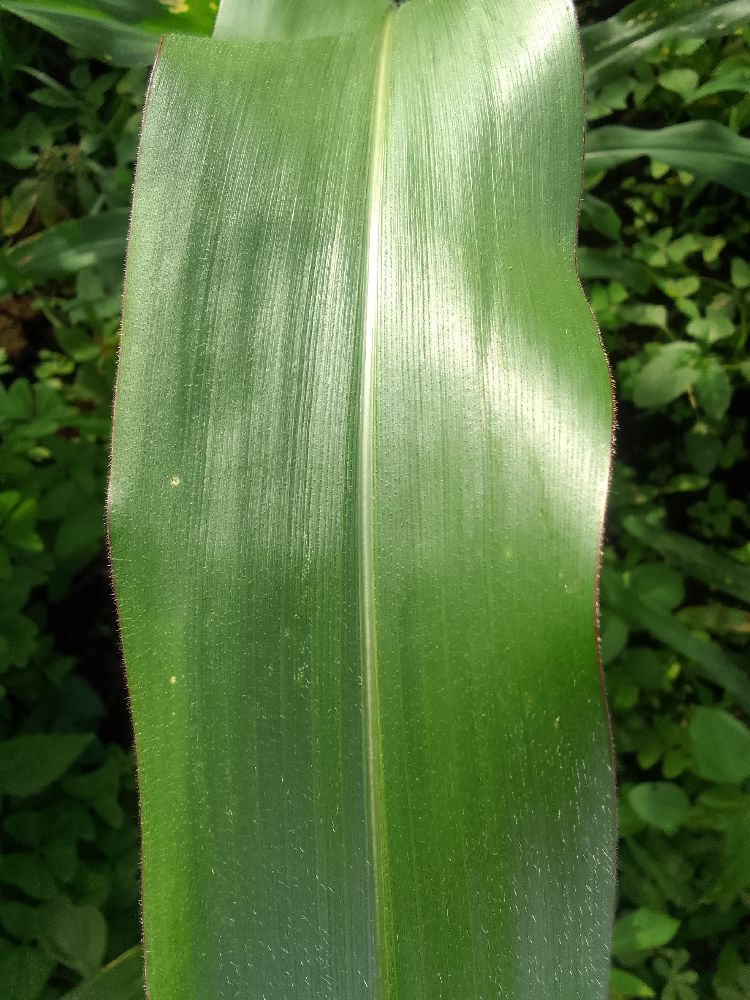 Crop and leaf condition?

maize, healthy
